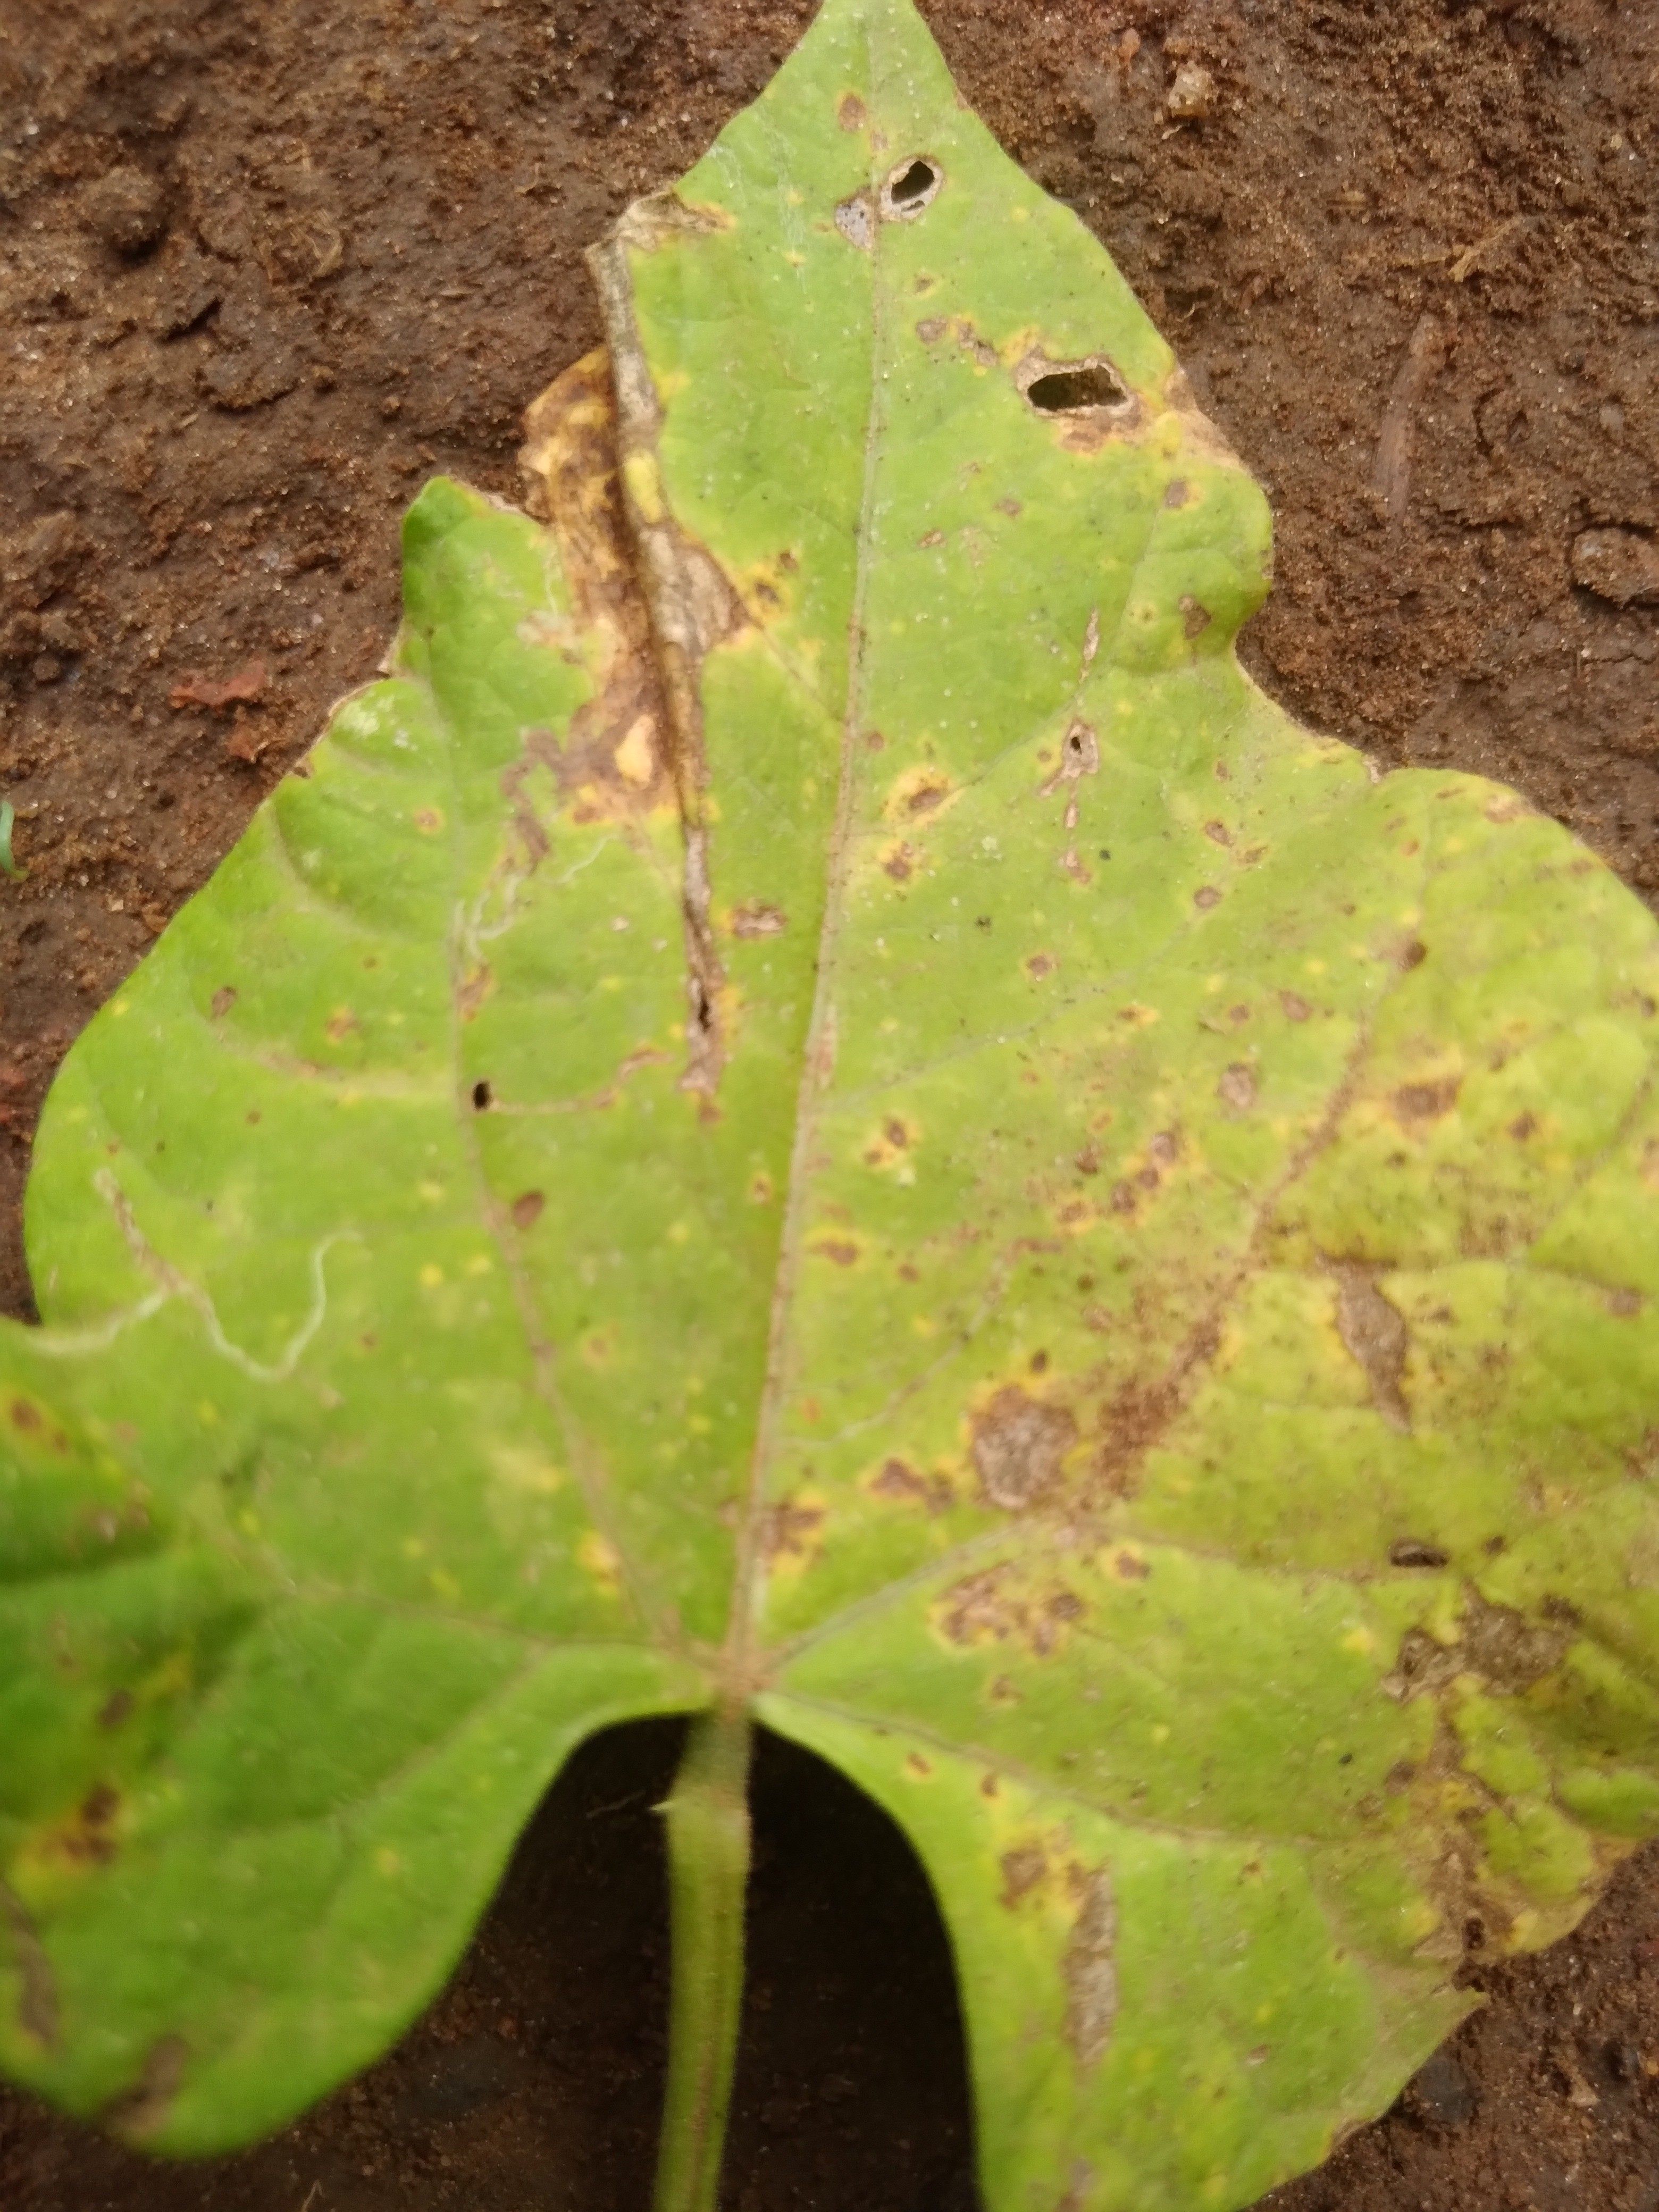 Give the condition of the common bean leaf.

rust
